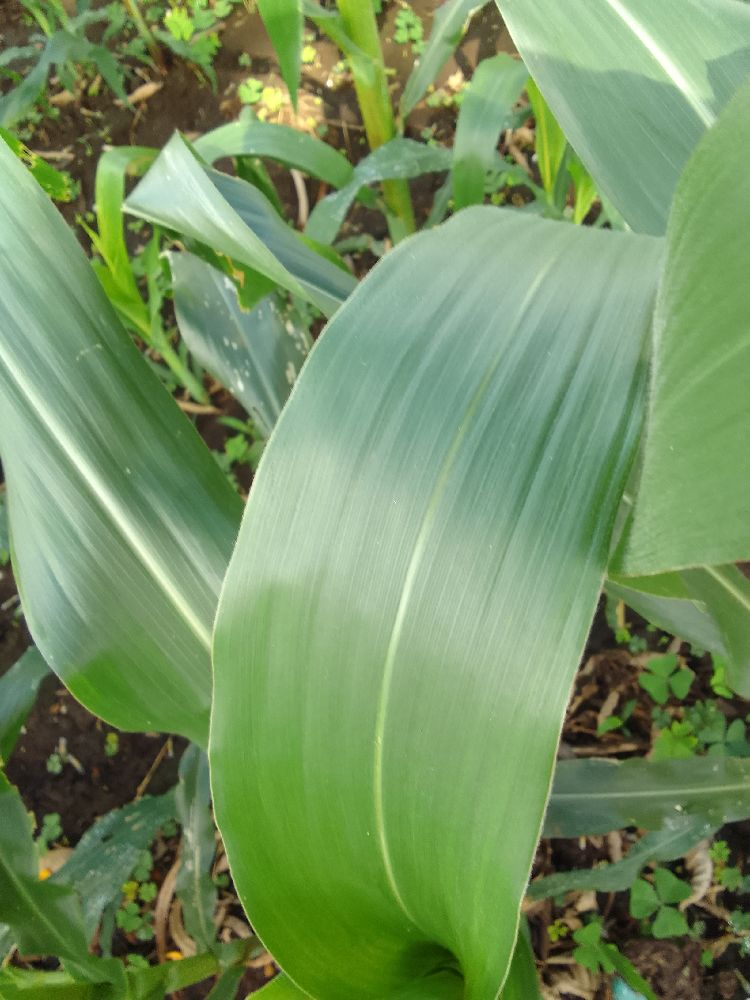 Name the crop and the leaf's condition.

maize, healthy
